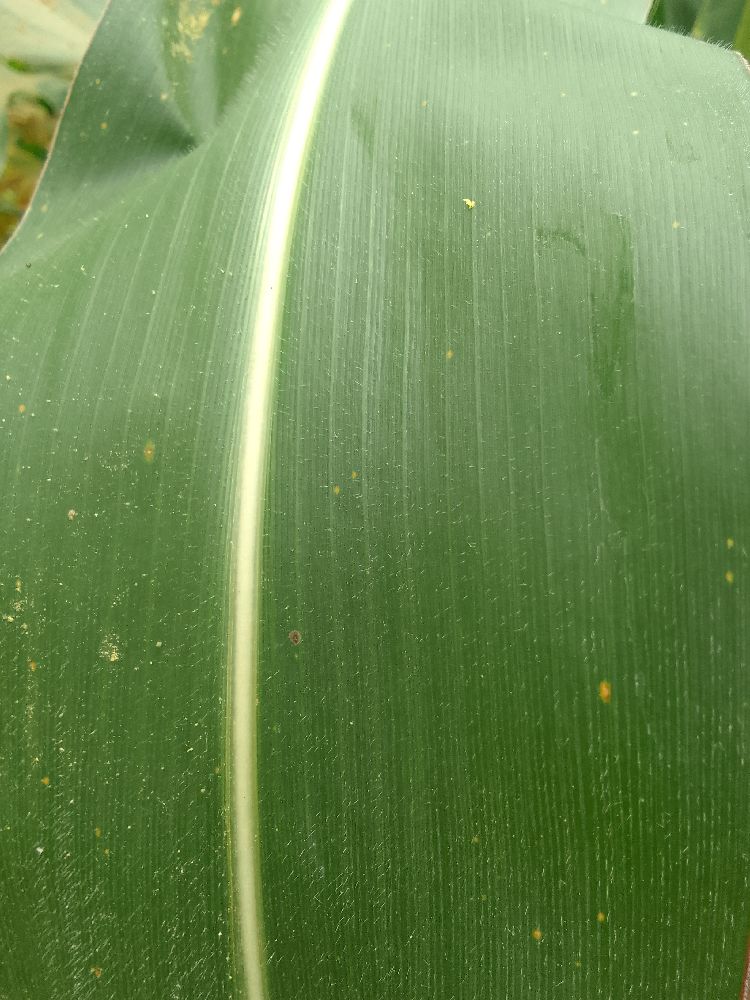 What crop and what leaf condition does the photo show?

maize, healthy
